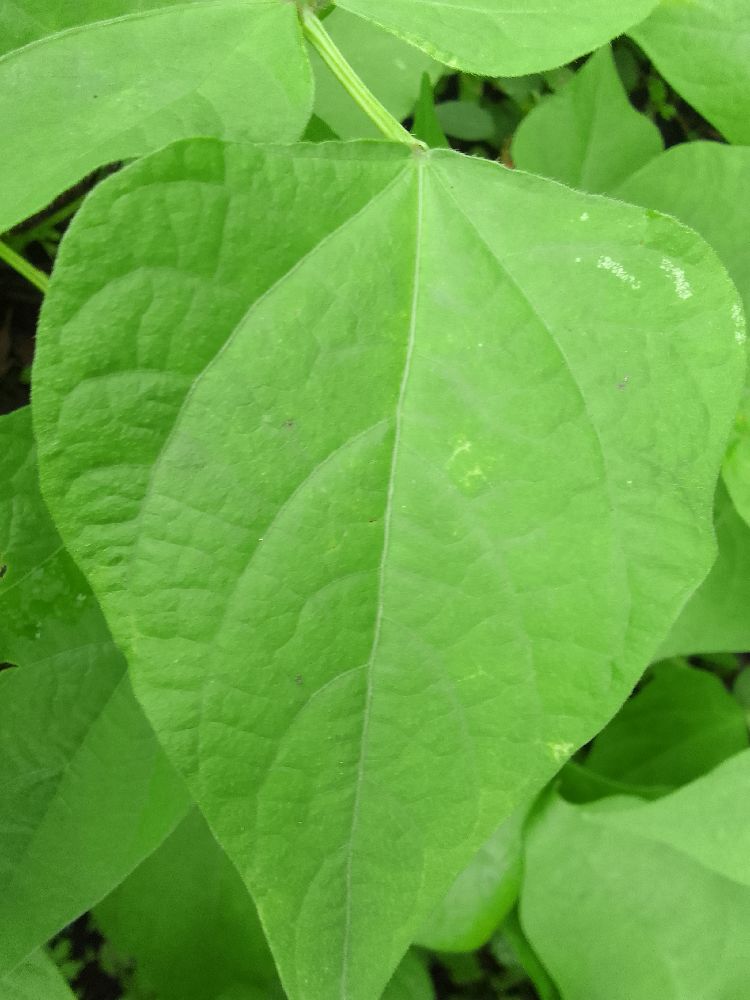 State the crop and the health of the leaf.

common bean, healthy
